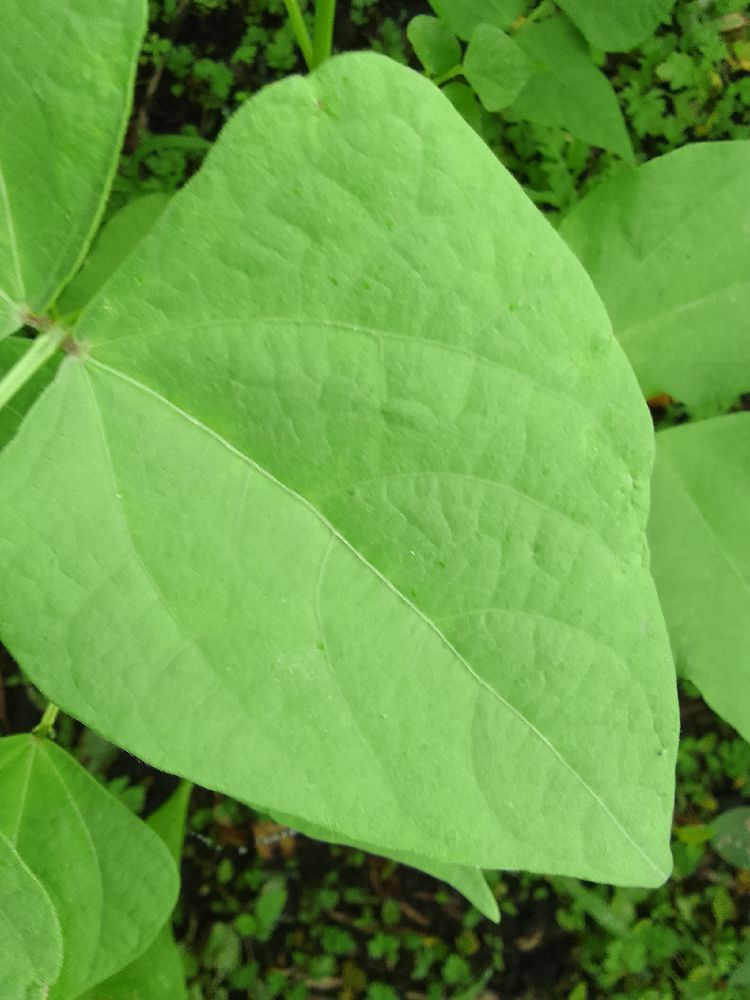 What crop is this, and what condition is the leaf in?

common bean, healthy
